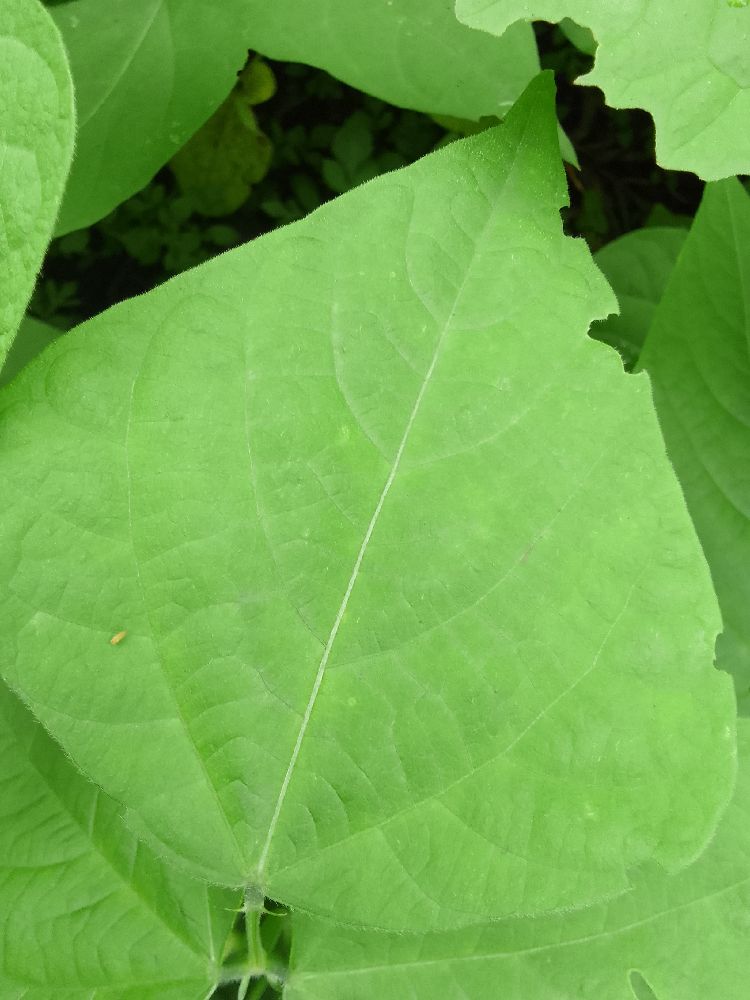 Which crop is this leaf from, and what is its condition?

common bean, healthy
